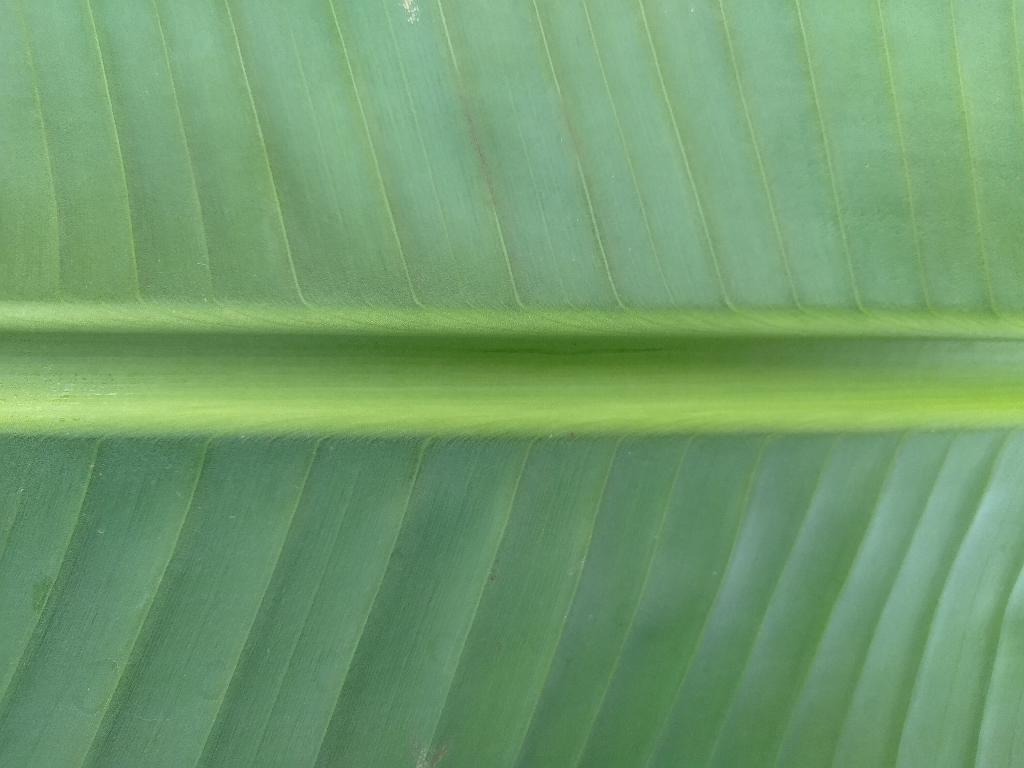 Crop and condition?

banana, healthy
